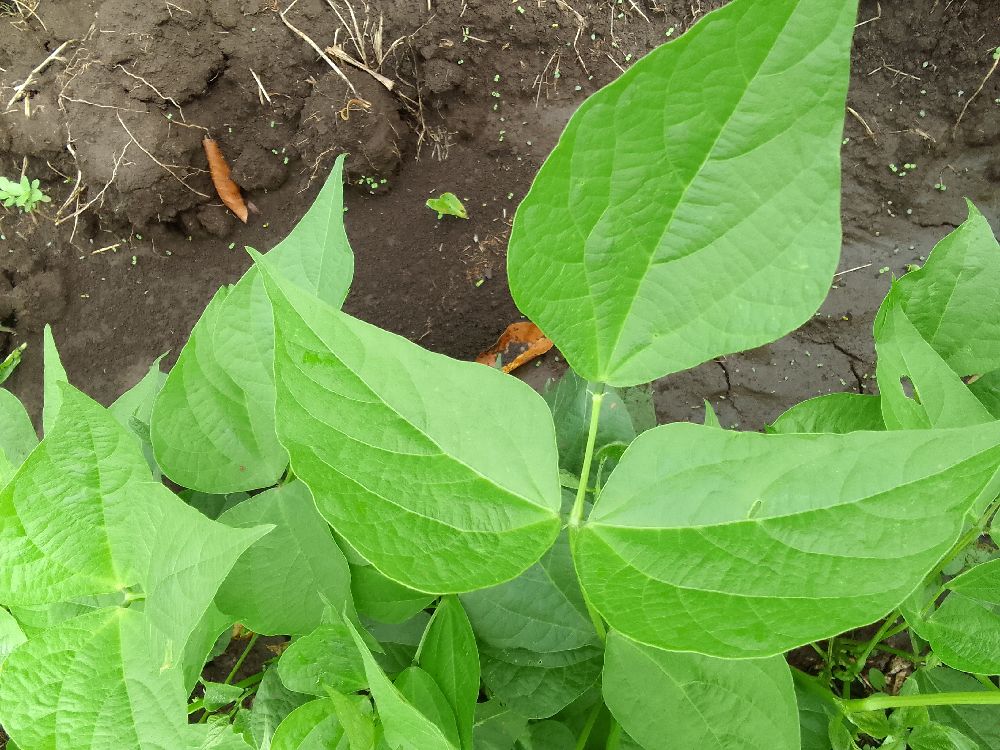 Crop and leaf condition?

common bean, healthy
